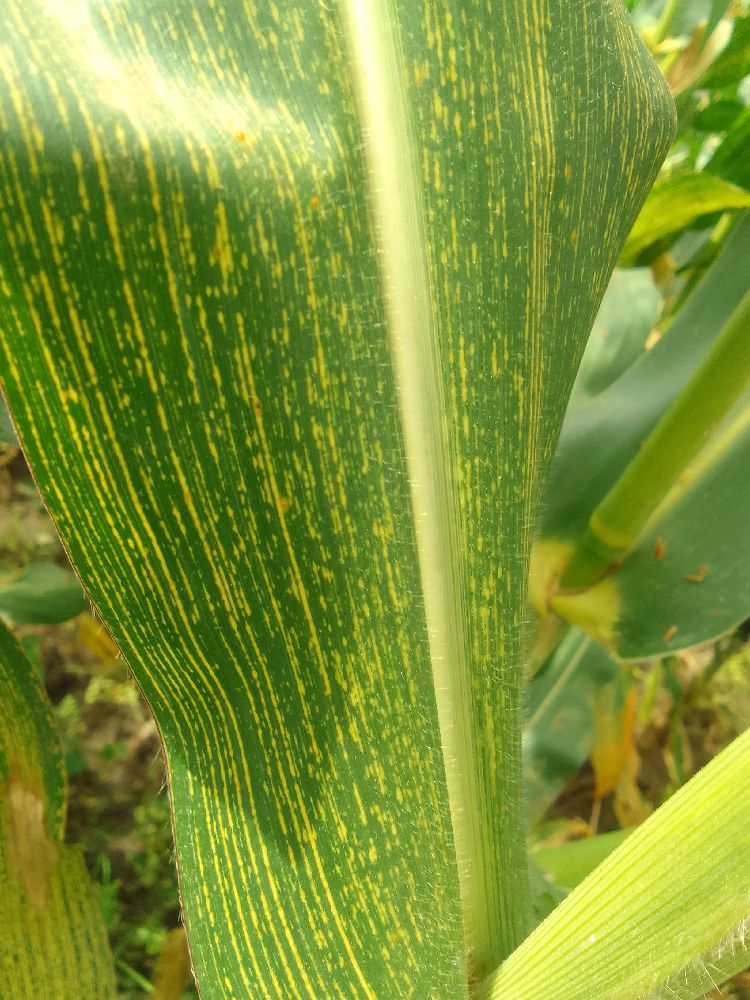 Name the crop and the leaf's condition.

maize, maize streak virus
